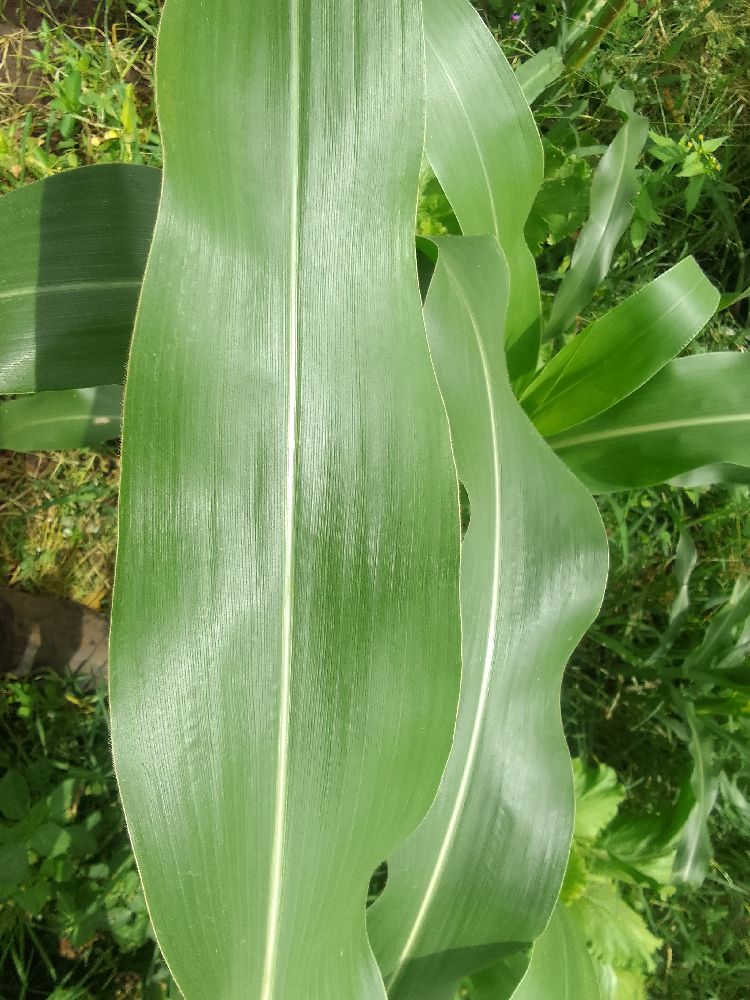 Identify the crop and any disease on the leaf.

maize, healthy
